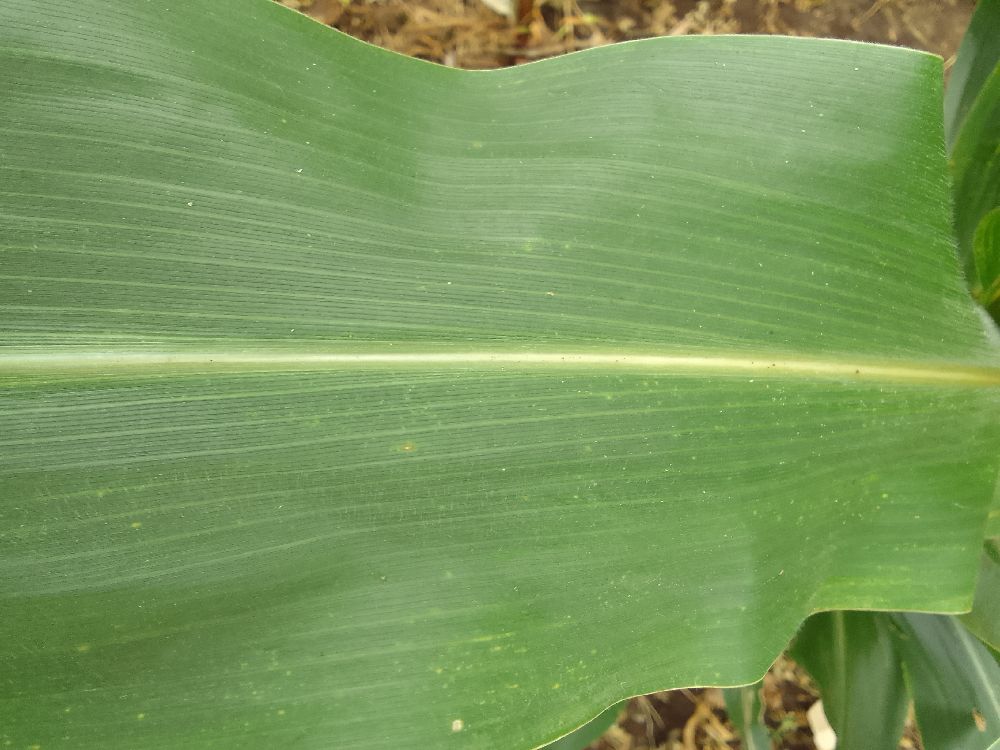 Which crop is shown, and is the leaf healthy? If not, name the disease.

maize, healthy
